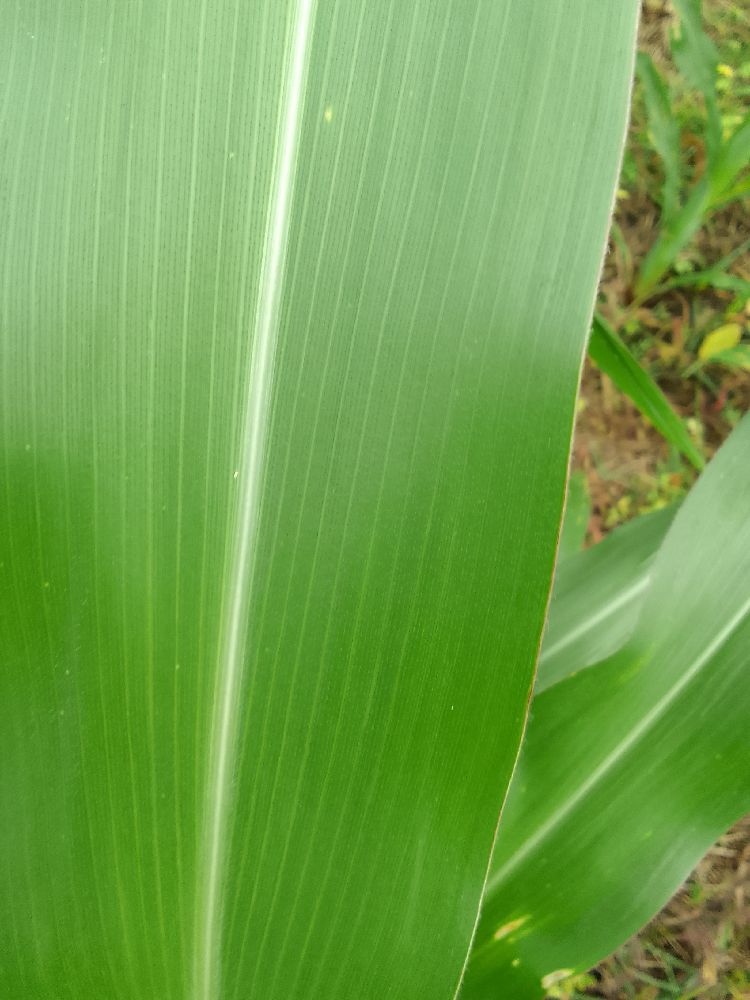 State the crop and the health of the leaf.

maize, healthy
